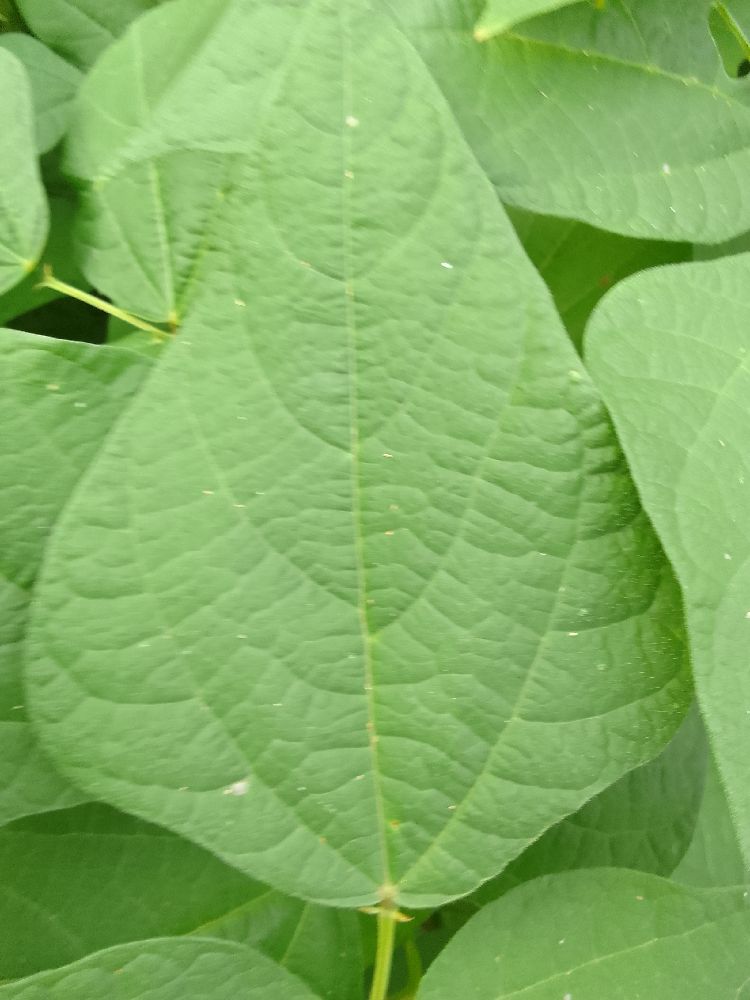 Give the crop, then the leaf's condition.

common bean, healthy
